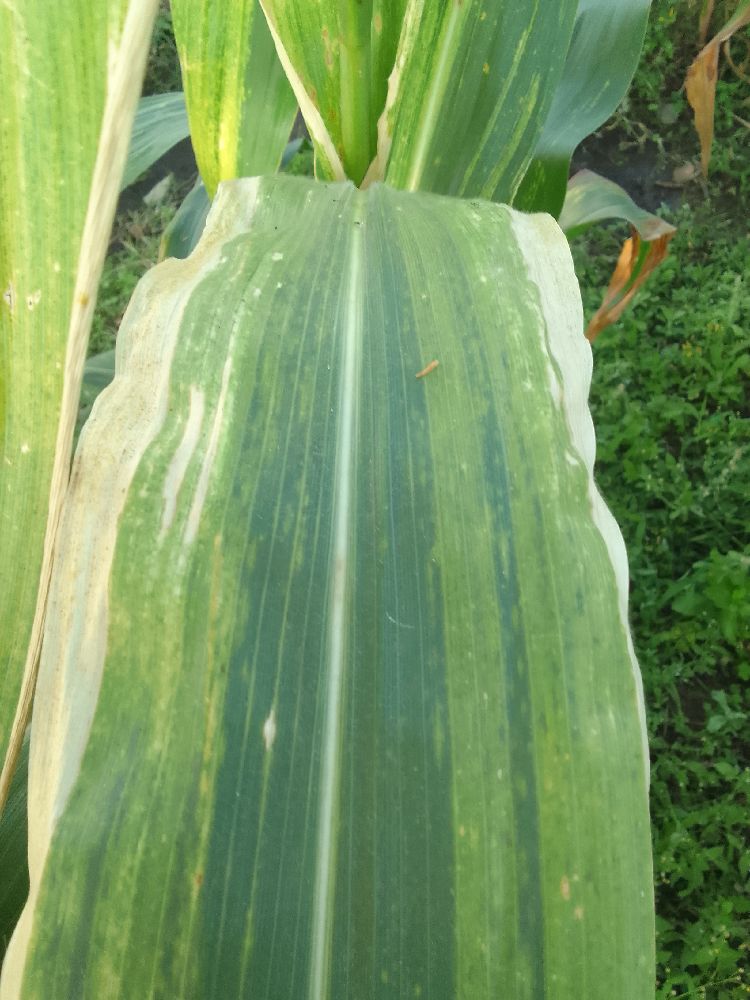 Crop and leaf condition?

maize, maize lethal necrosis
